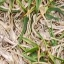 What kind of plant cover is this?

grass
